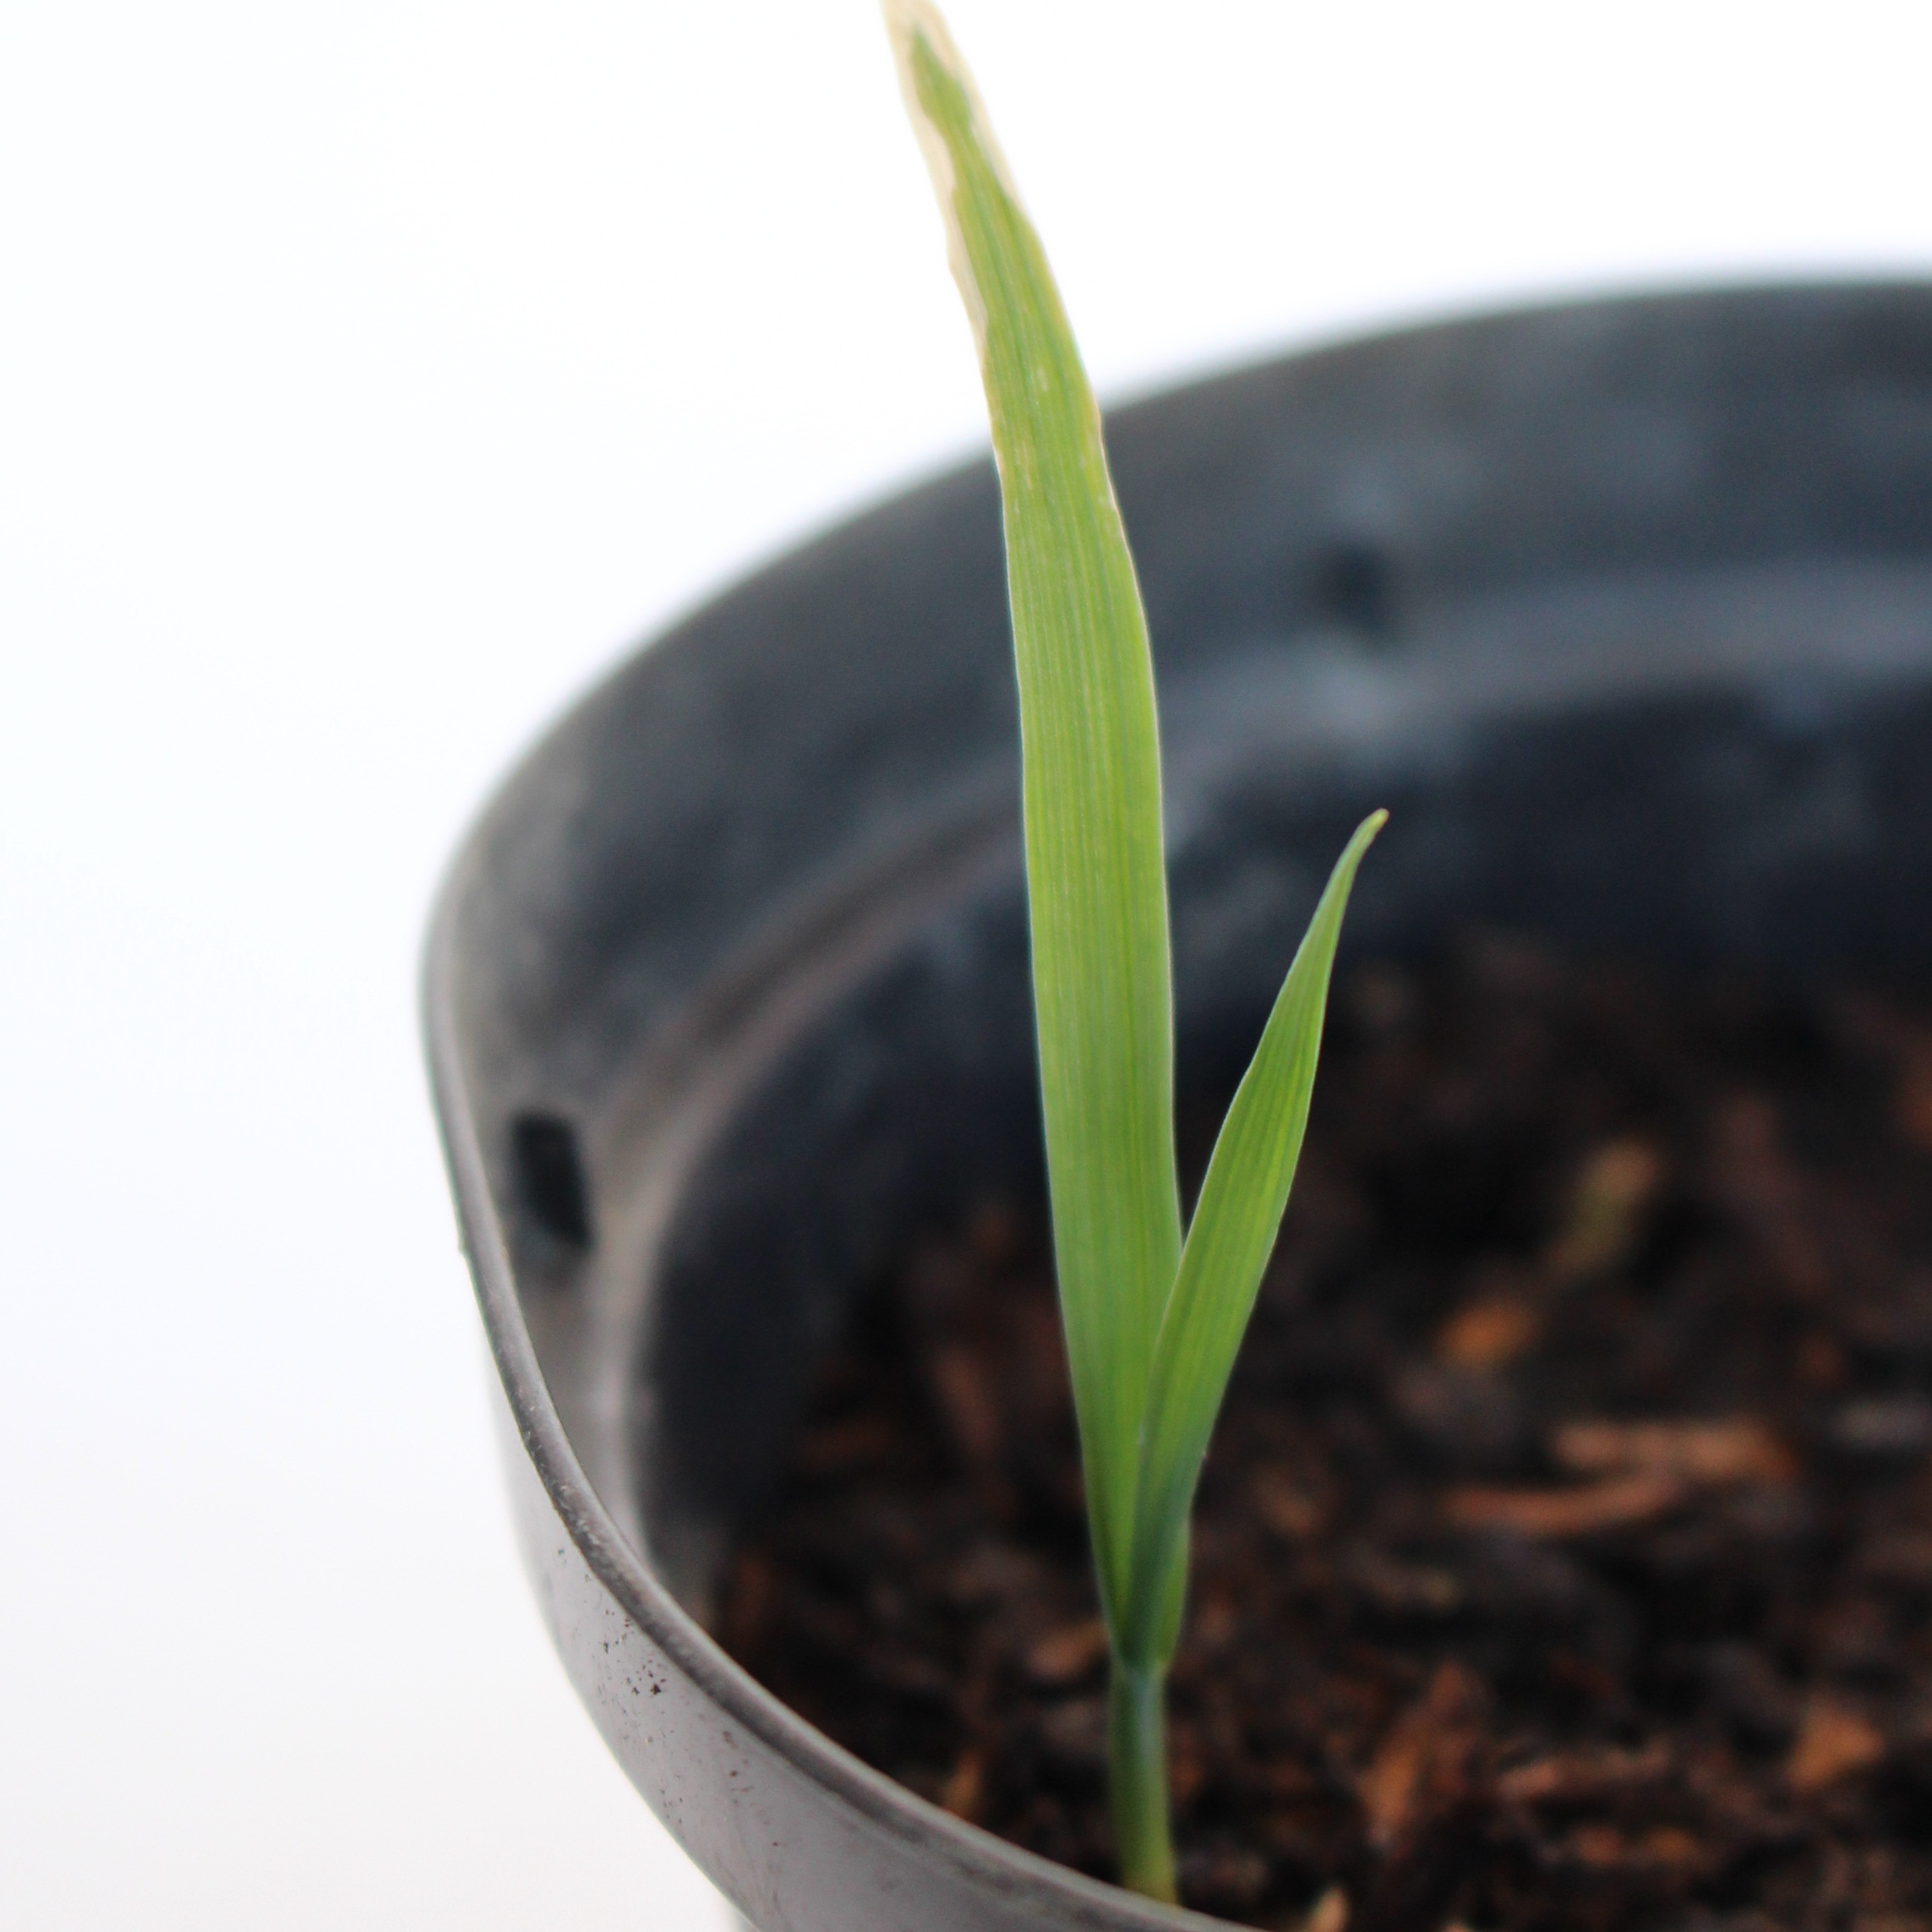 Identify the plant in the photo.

Avena sterilis
